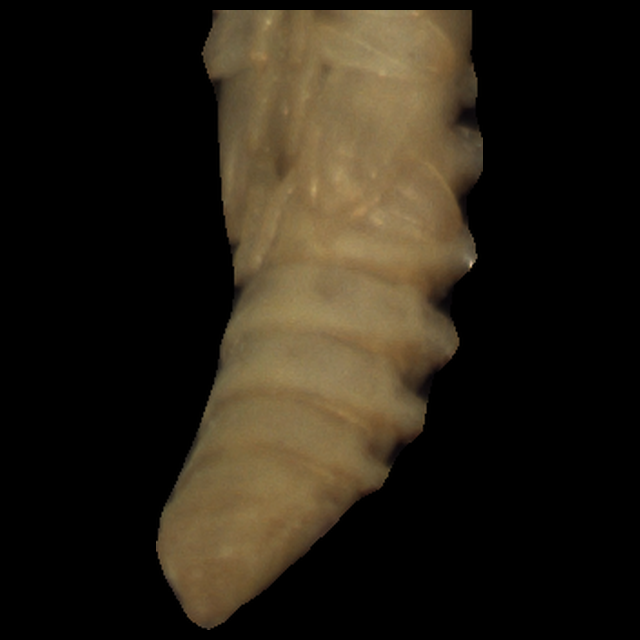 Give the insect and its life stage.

mealworm pupa
